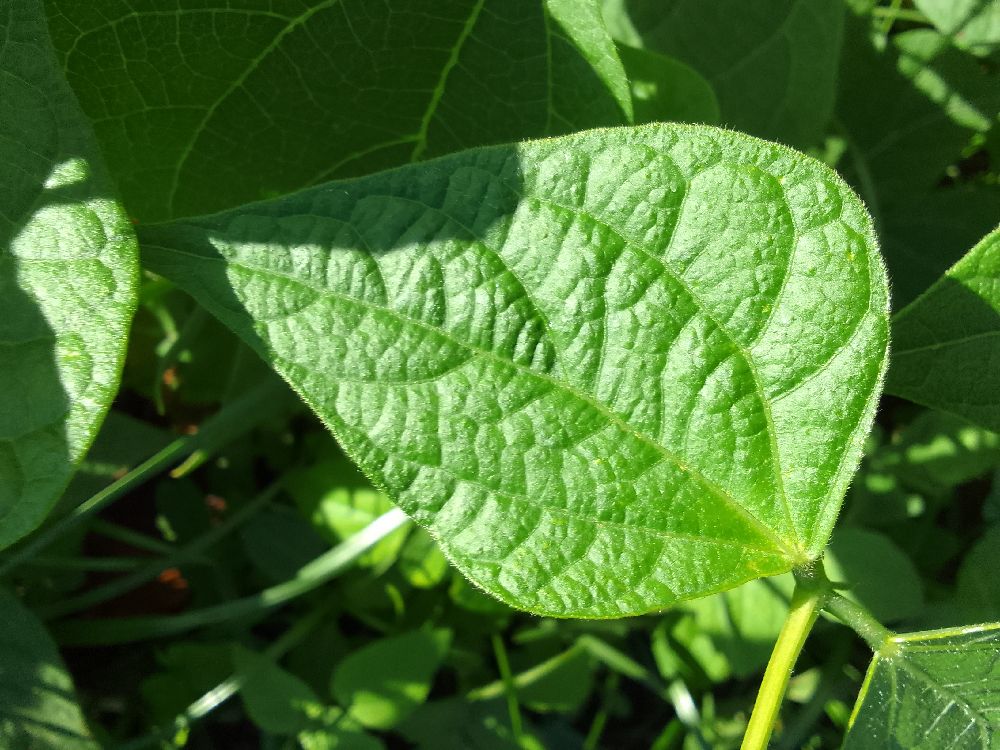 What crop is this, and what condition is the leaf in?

common bean, healthy
